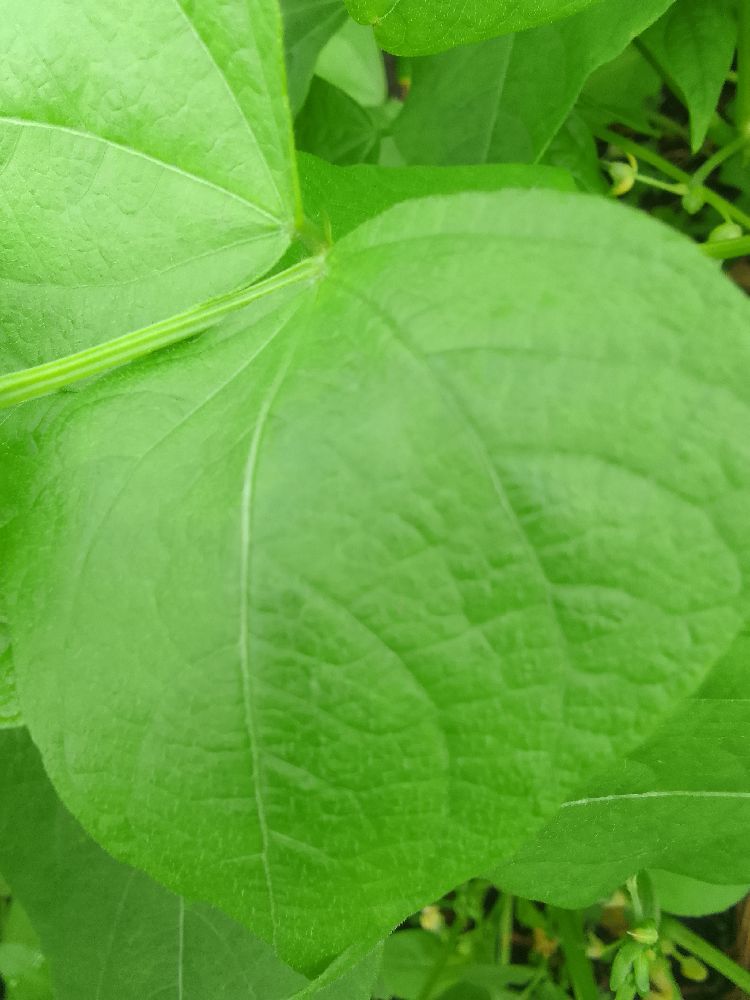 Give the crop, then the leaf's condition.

common bean, healthy
